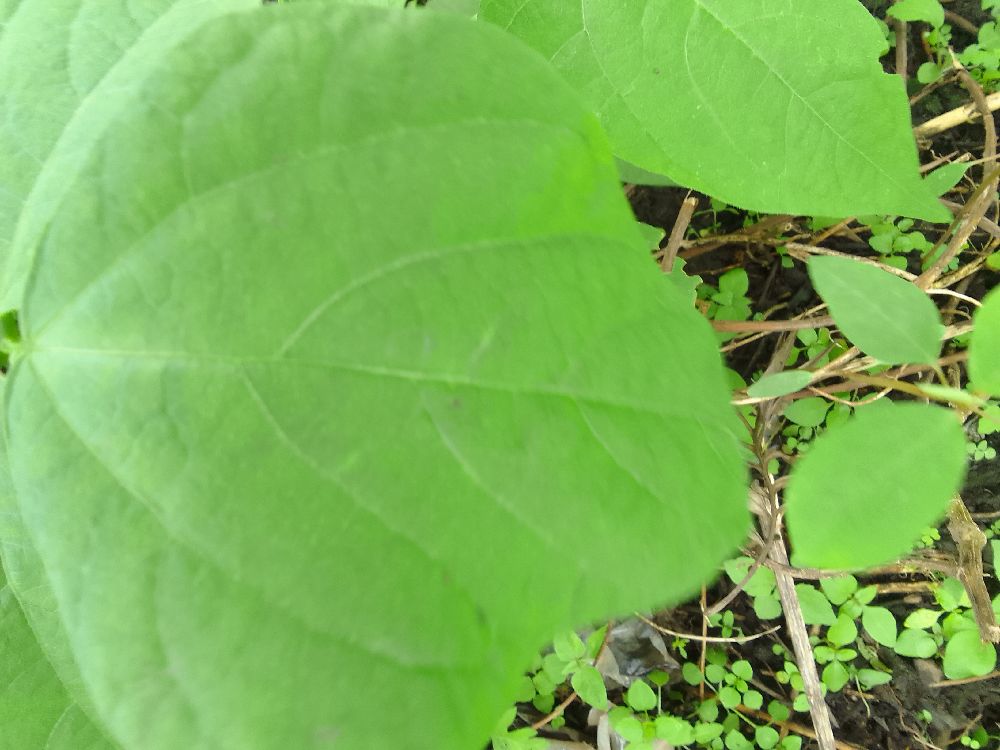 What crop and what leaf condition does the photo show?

common bean, healthy
